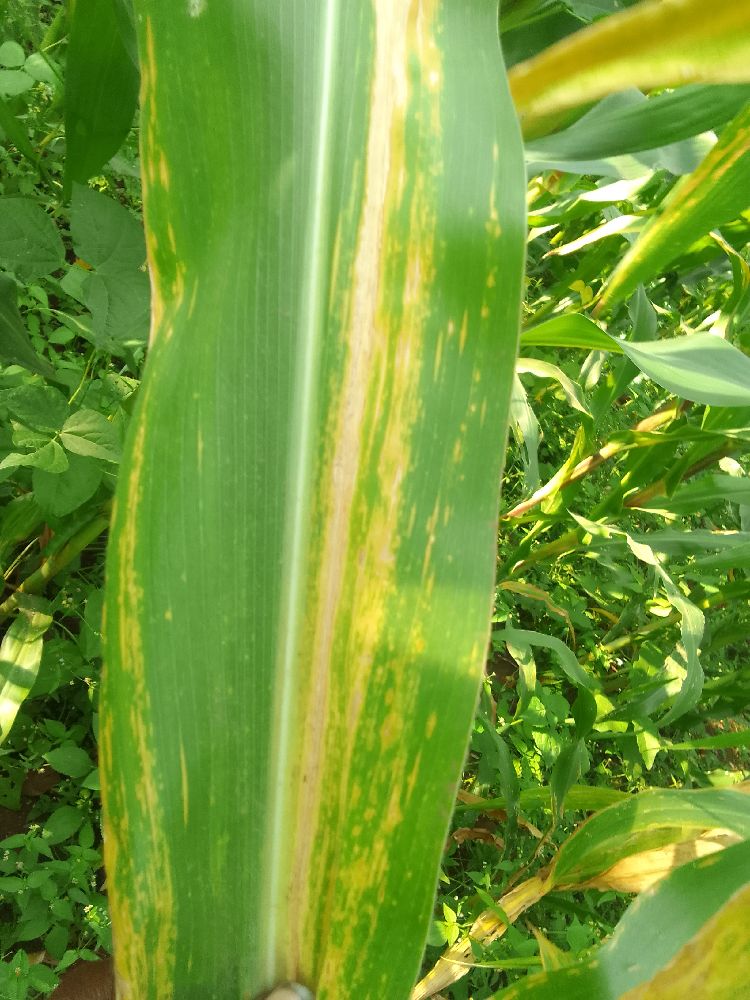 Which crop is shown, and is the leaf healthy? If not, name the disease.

maize, maize lethal necrosis
